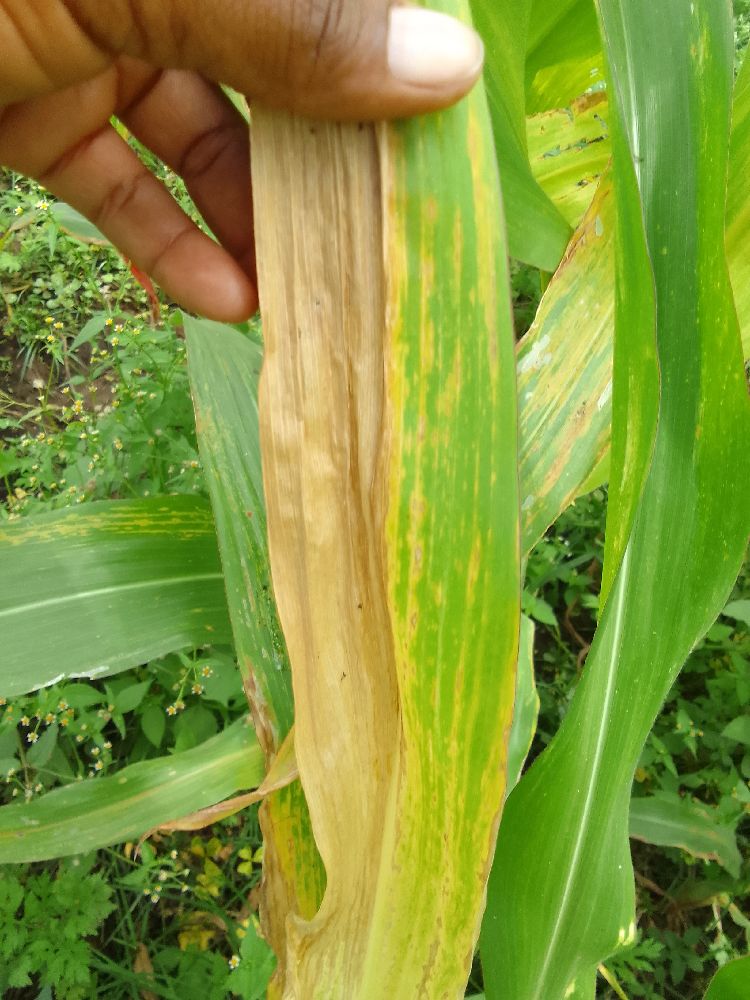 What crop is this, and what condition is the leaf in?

maize, maize lethal necrosis
